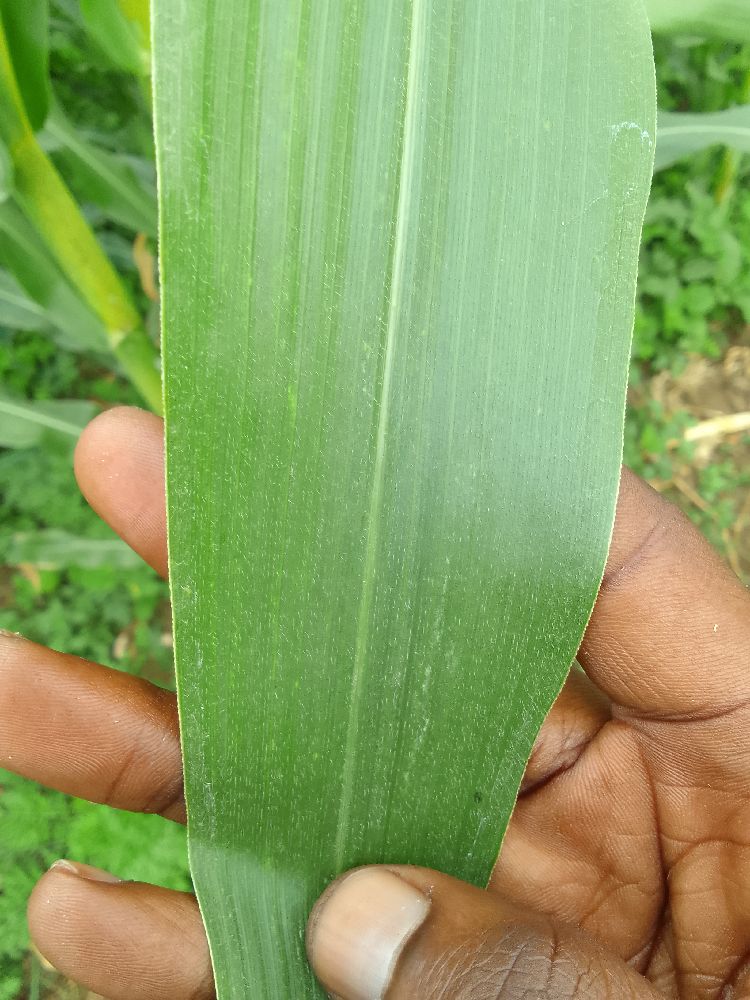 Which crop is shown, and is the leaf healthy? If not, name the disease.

maize, healthy
